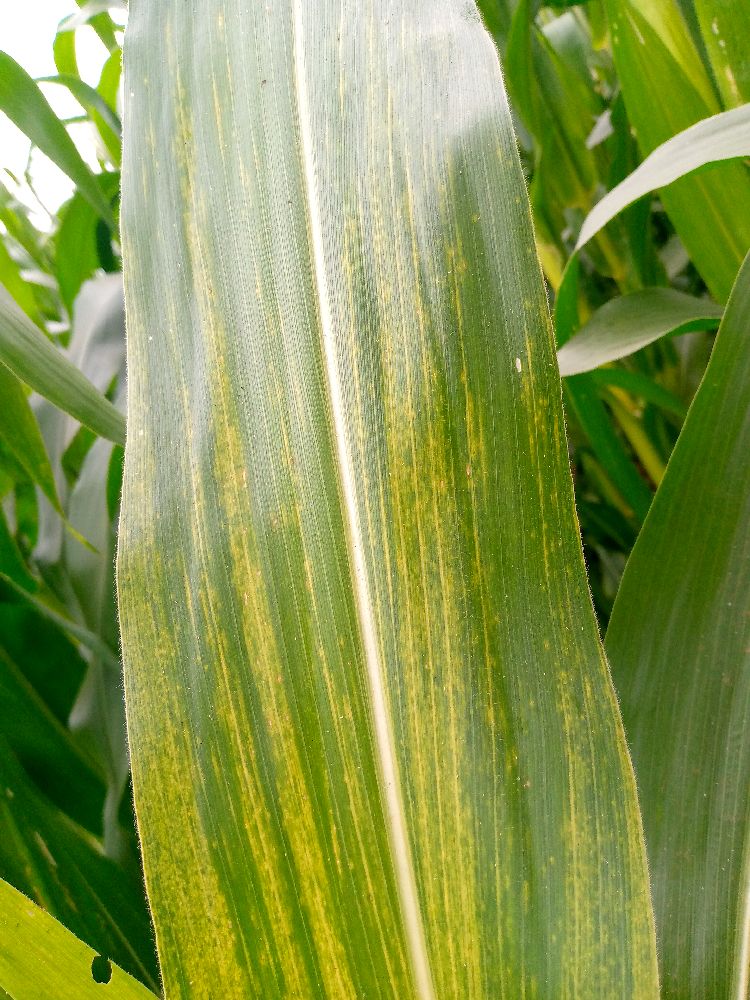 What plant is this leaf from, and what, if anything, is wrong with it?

maize, maize lethal necrosis
